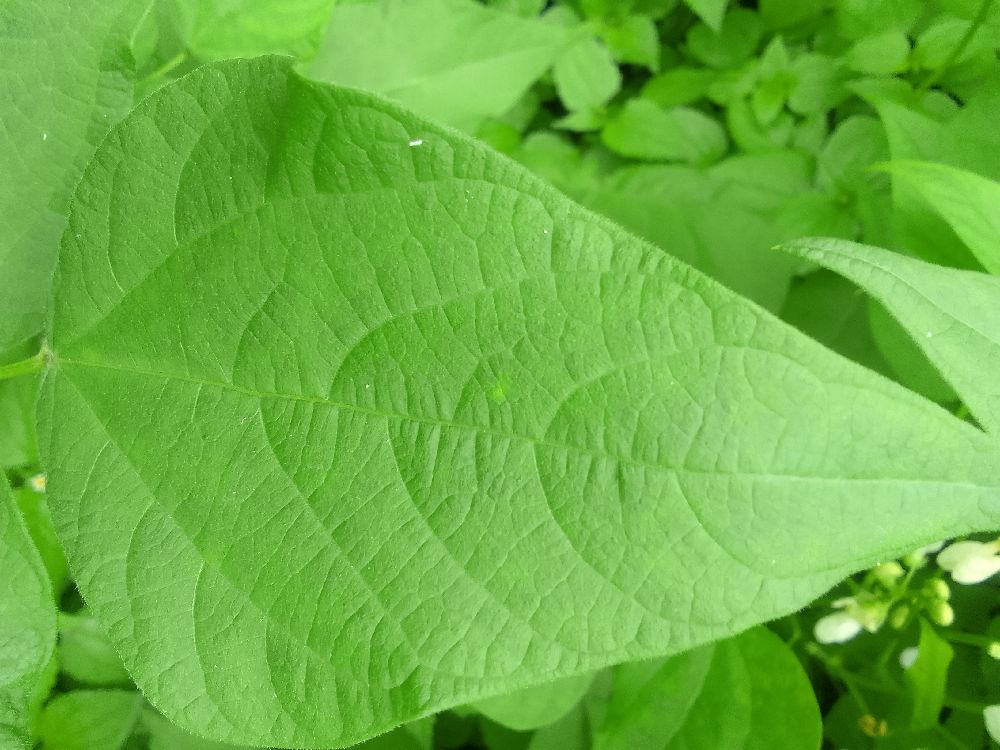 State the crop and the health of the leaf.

common bean, healthy
